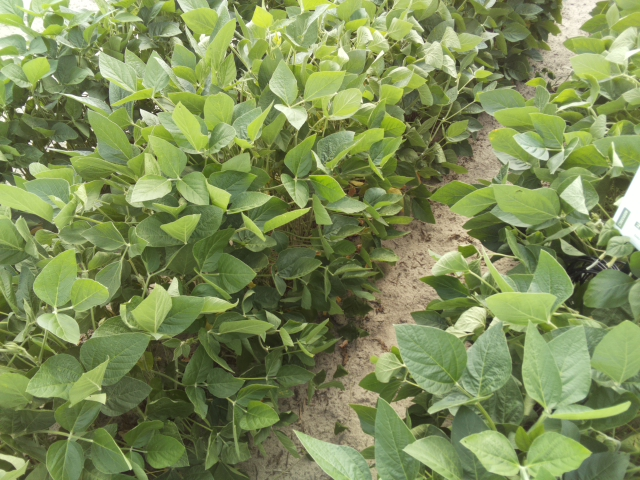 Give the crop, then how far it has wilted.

soybean, slight leaflet or petiole turgor loss in upper canopy
